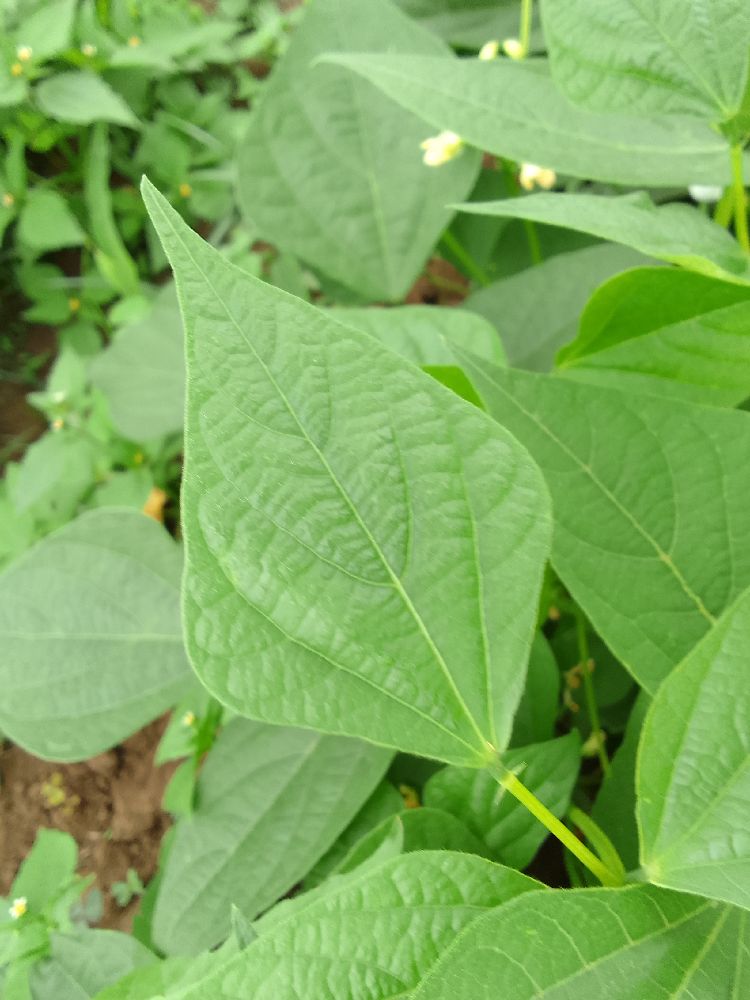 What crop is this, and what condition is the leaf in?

common bean, healthy
